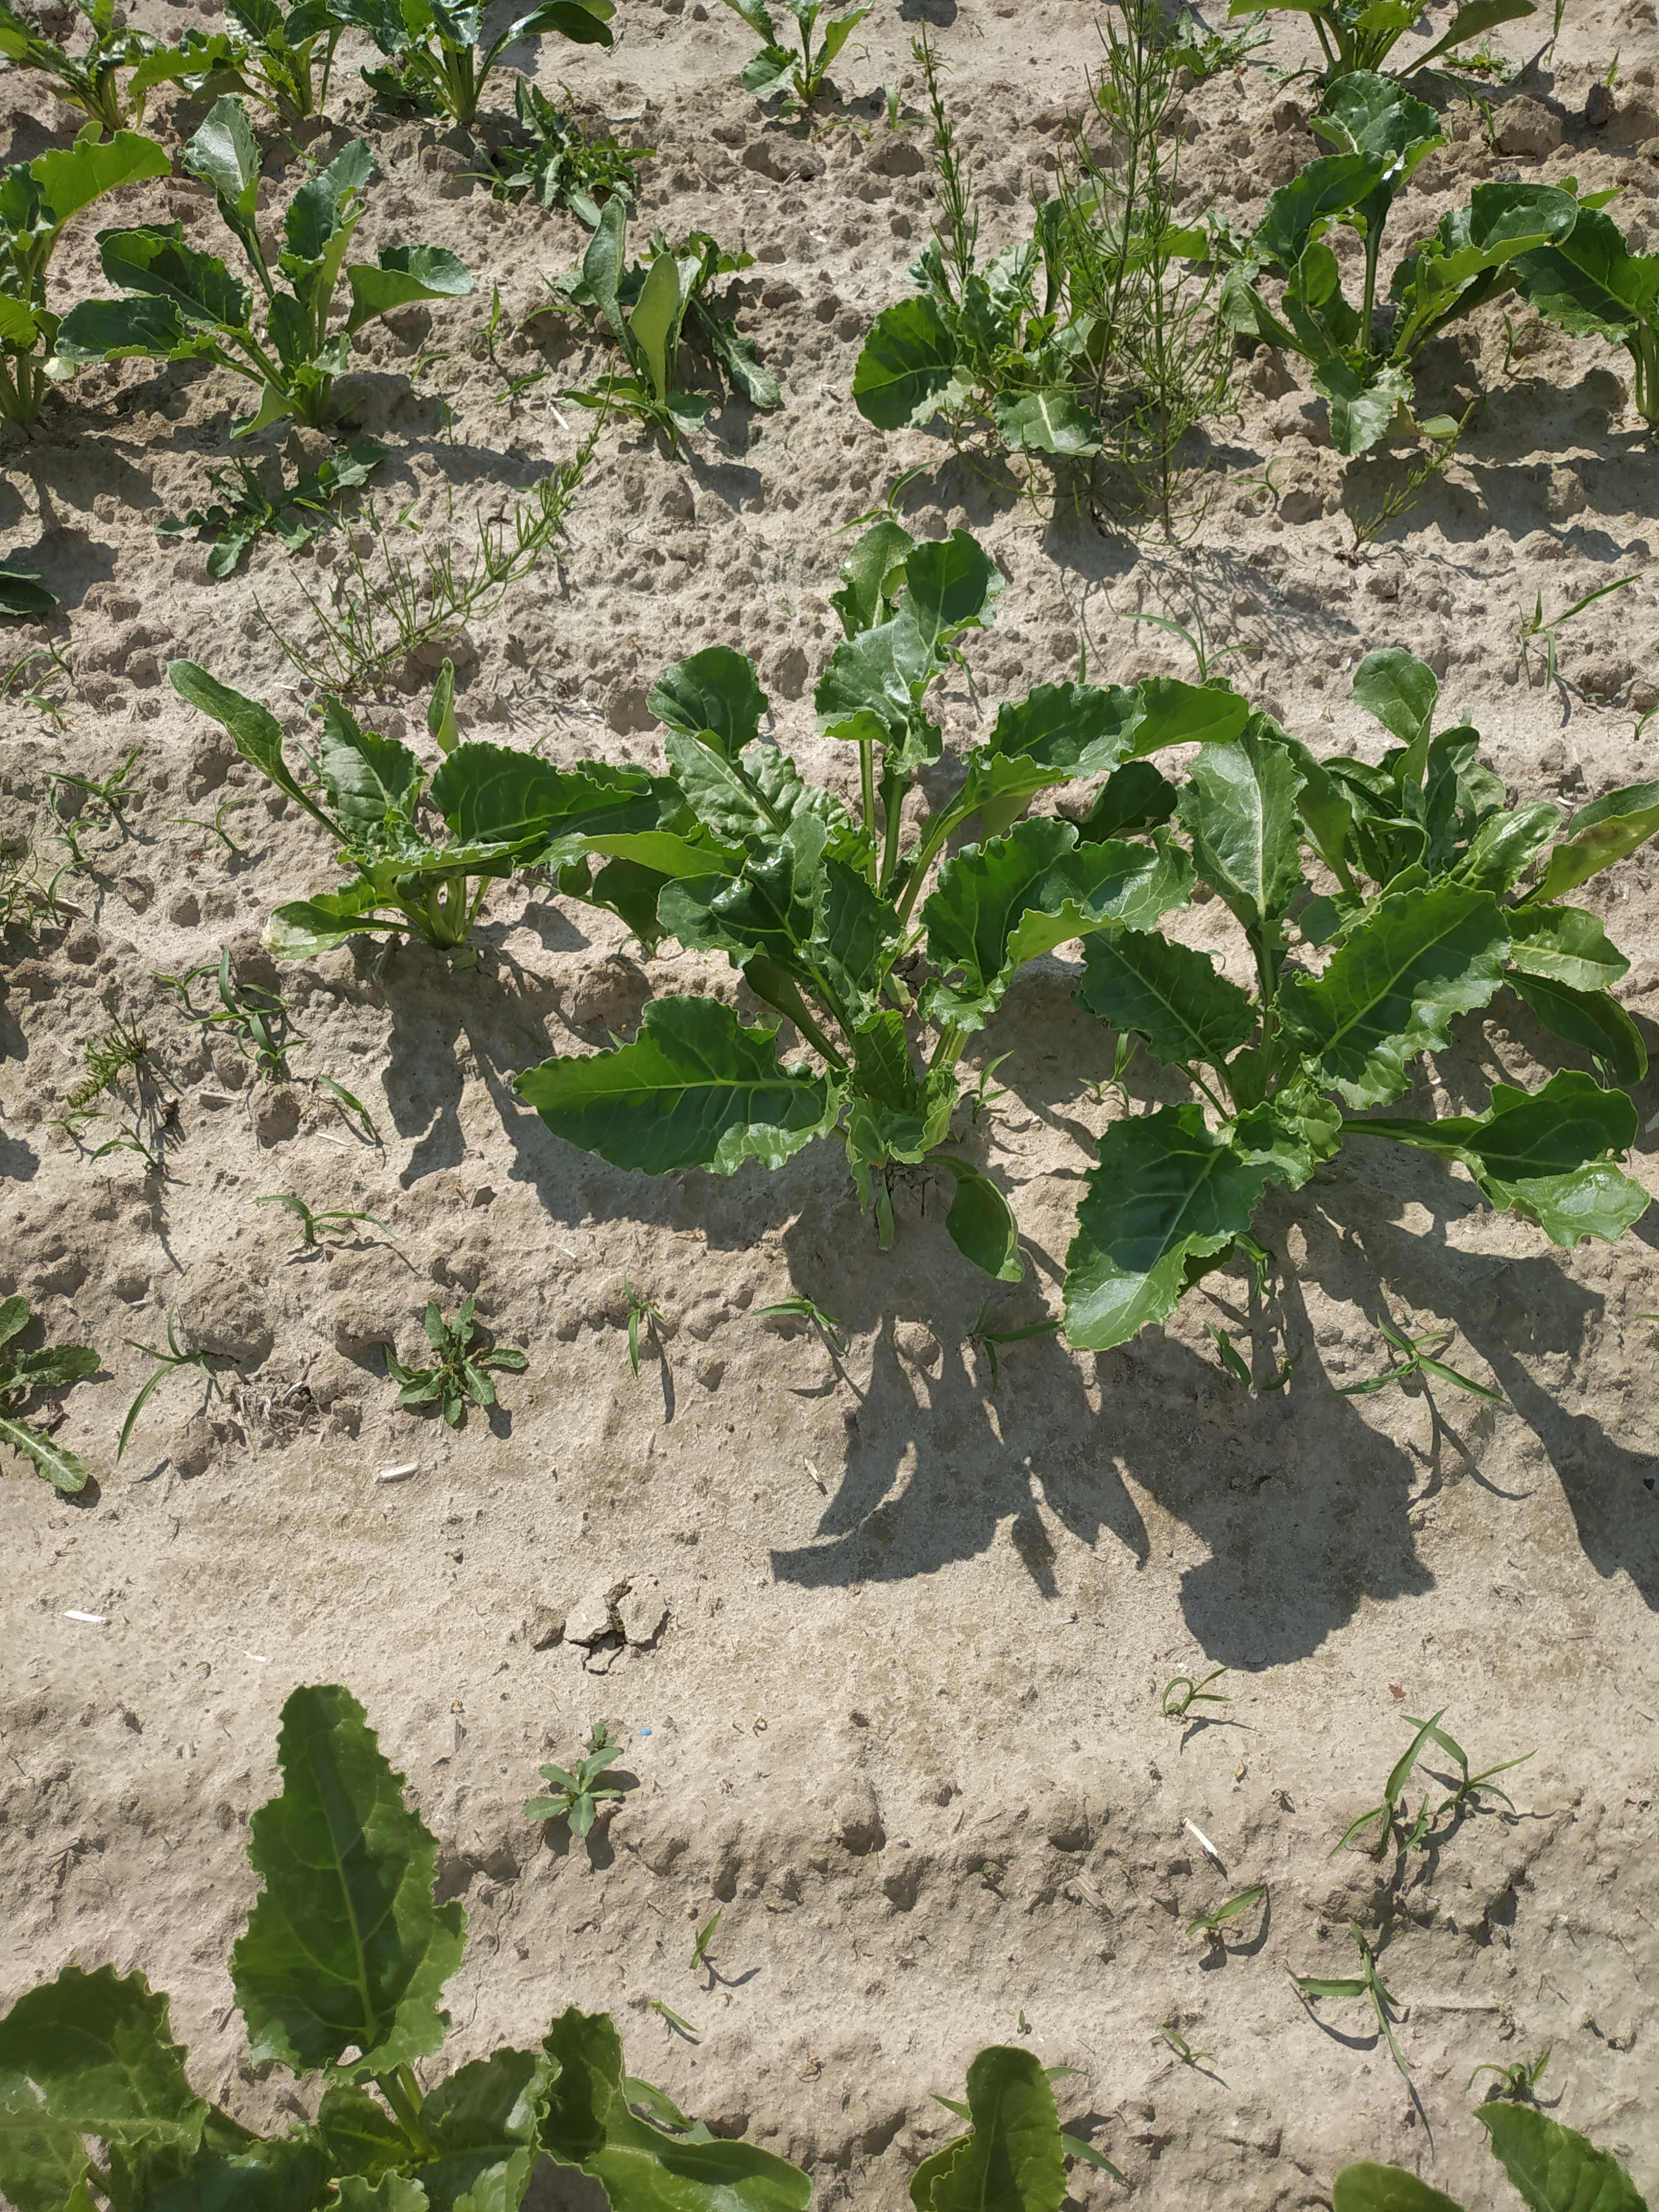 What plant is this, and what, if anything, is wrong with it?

beet, unaffected
